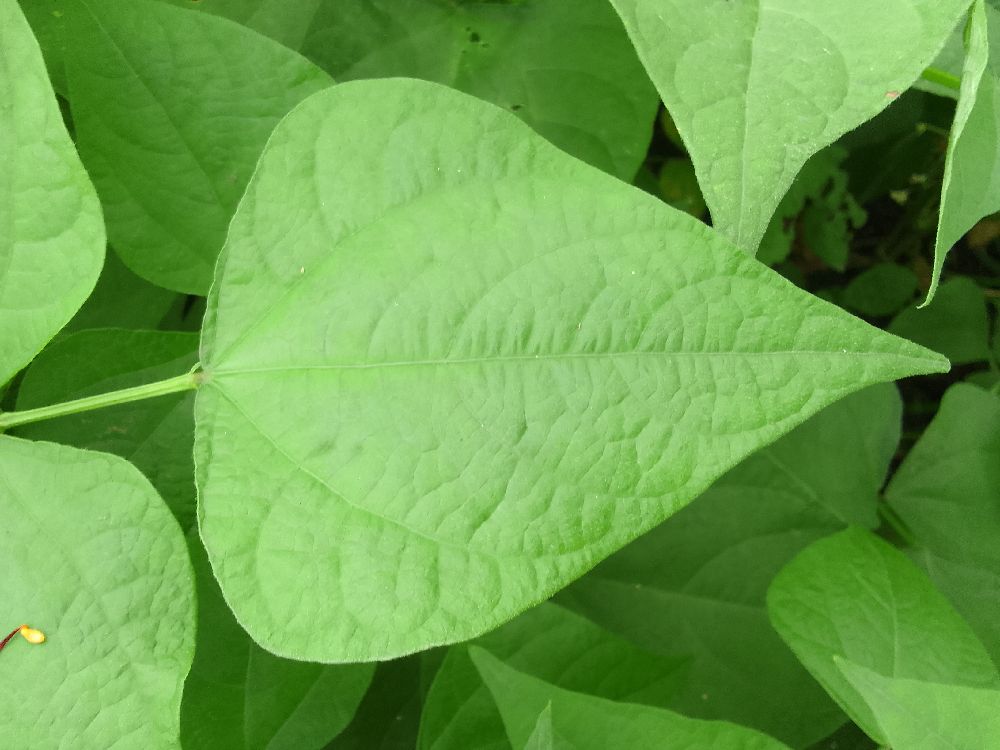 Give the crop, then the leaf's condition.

common bean, healthy
